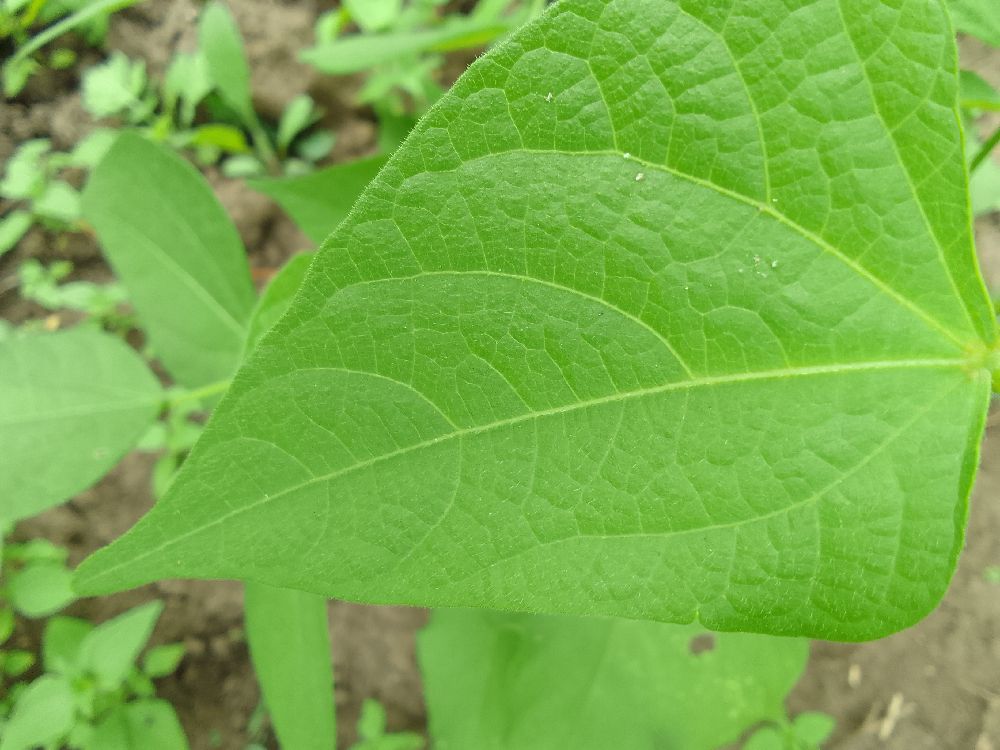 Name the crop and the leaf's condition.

common bean, healthy
